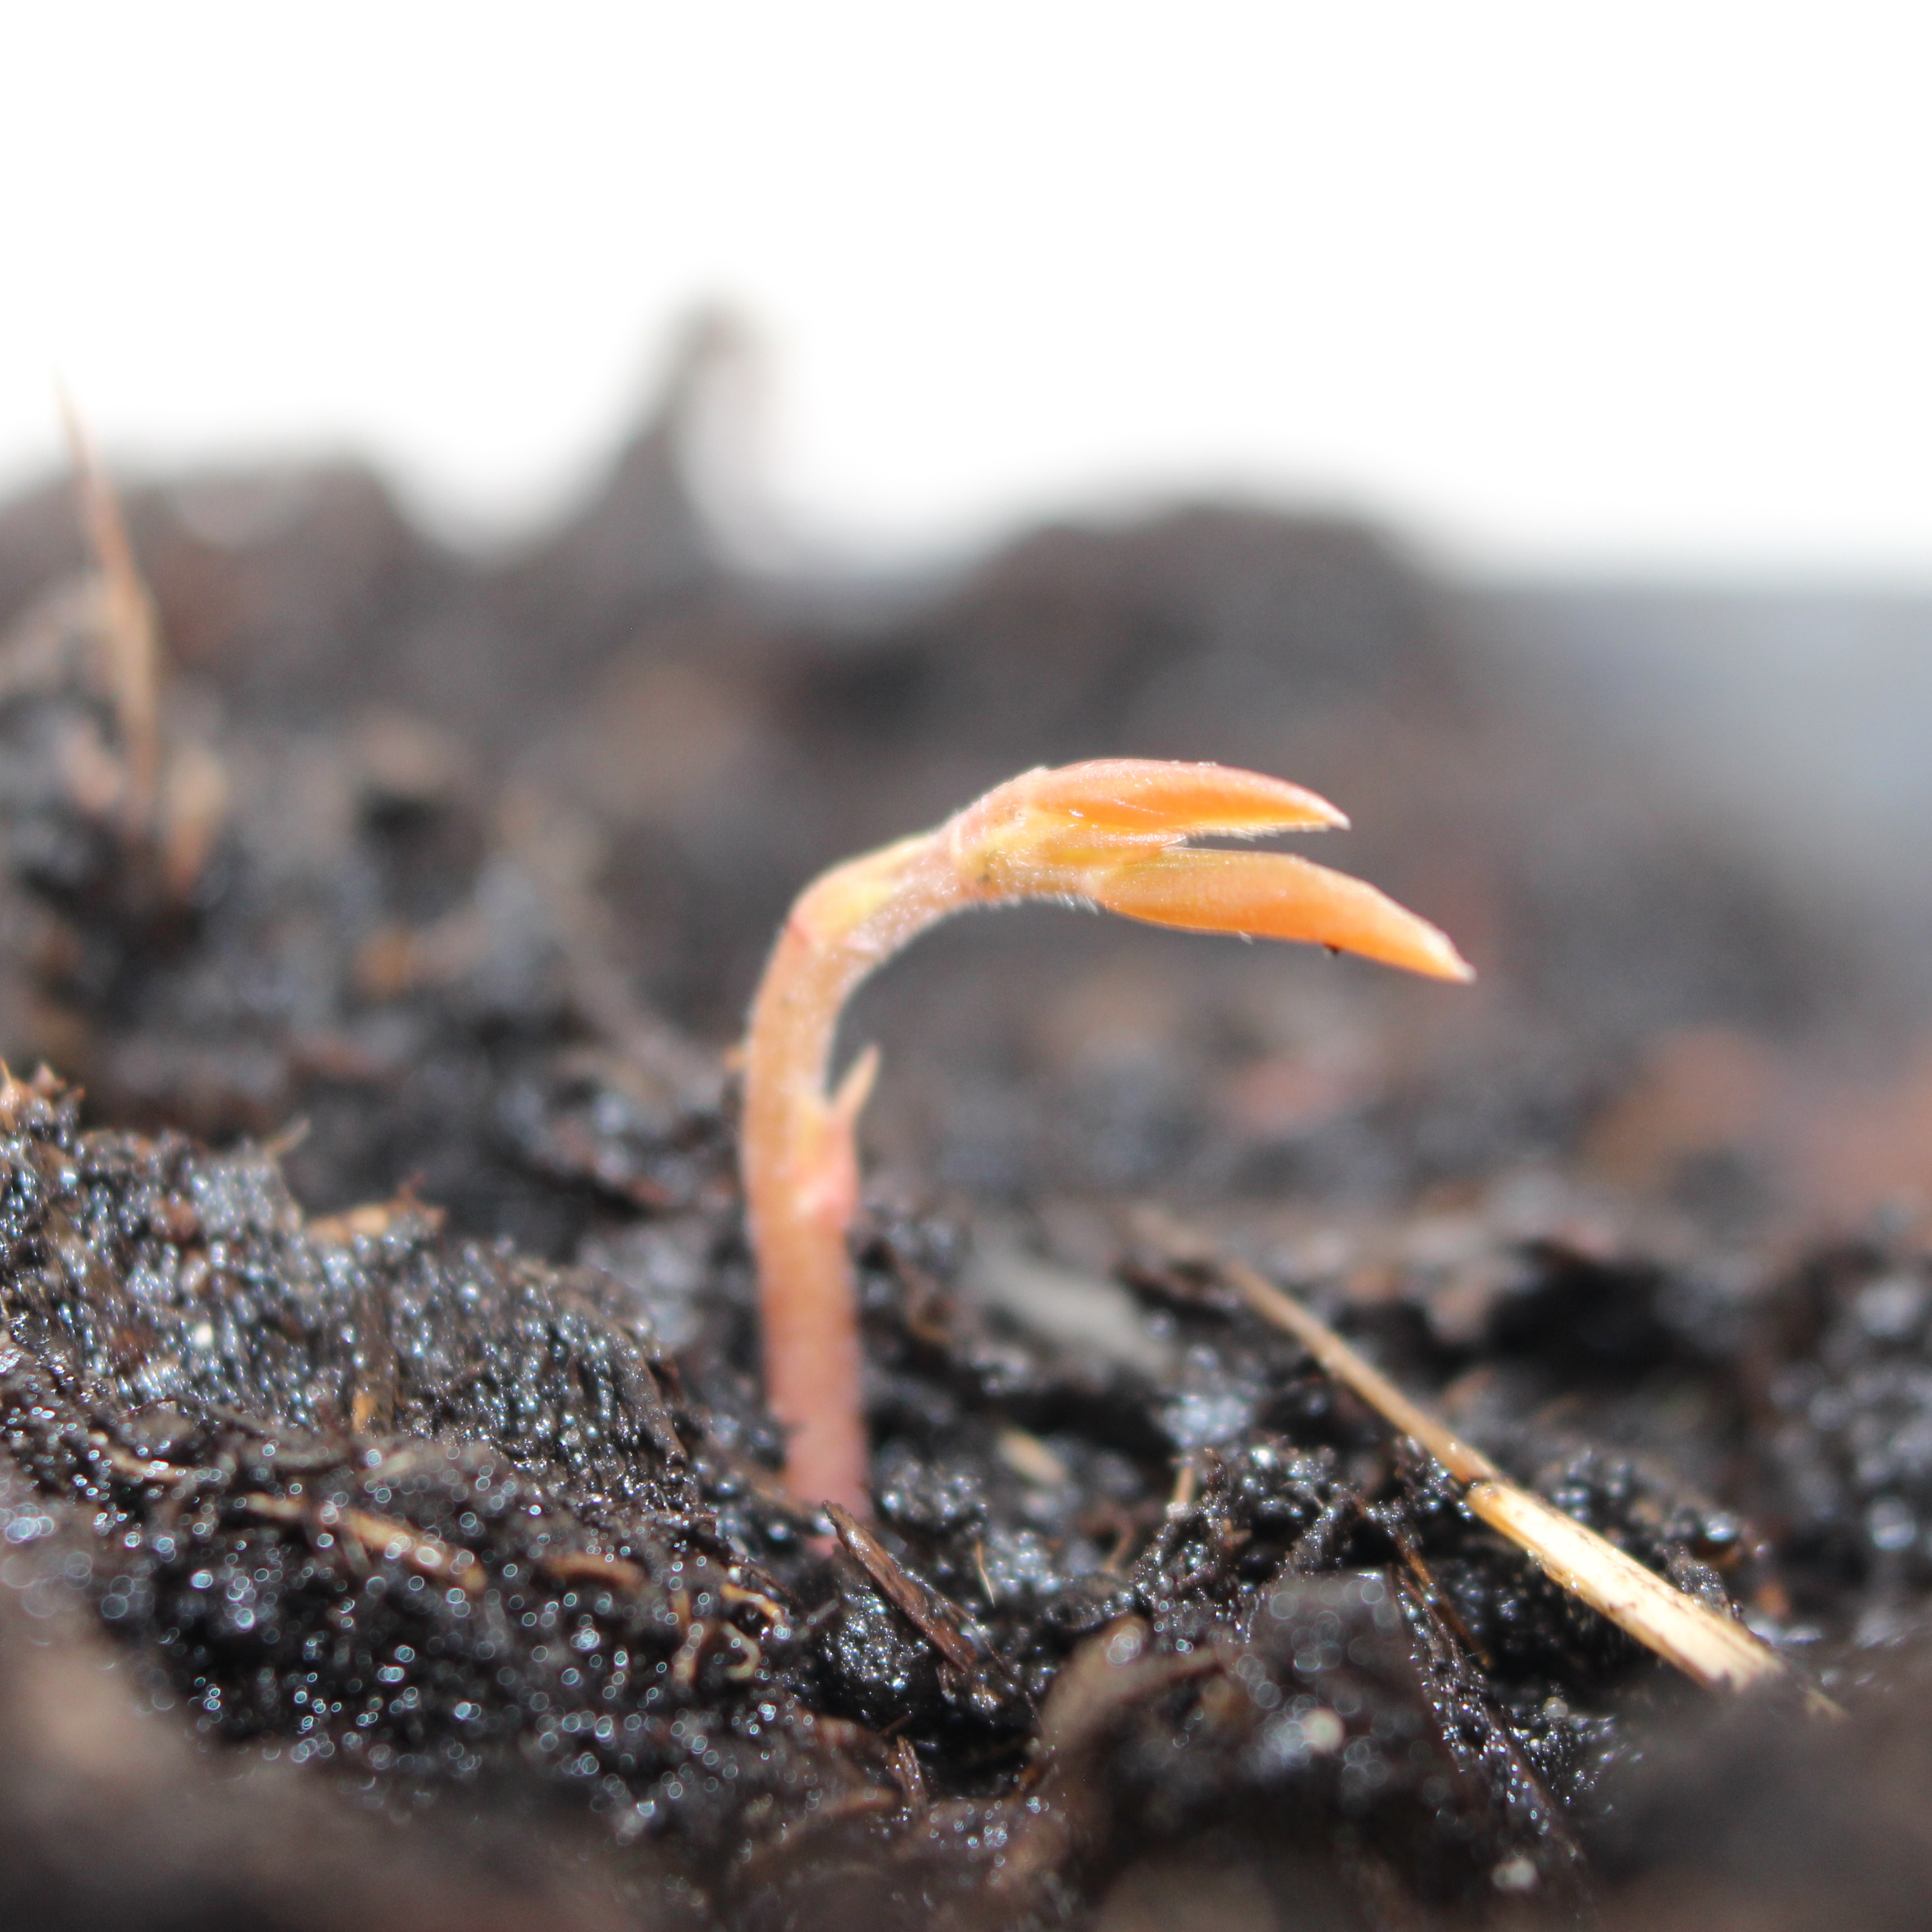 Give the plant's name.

Vicia sativa
